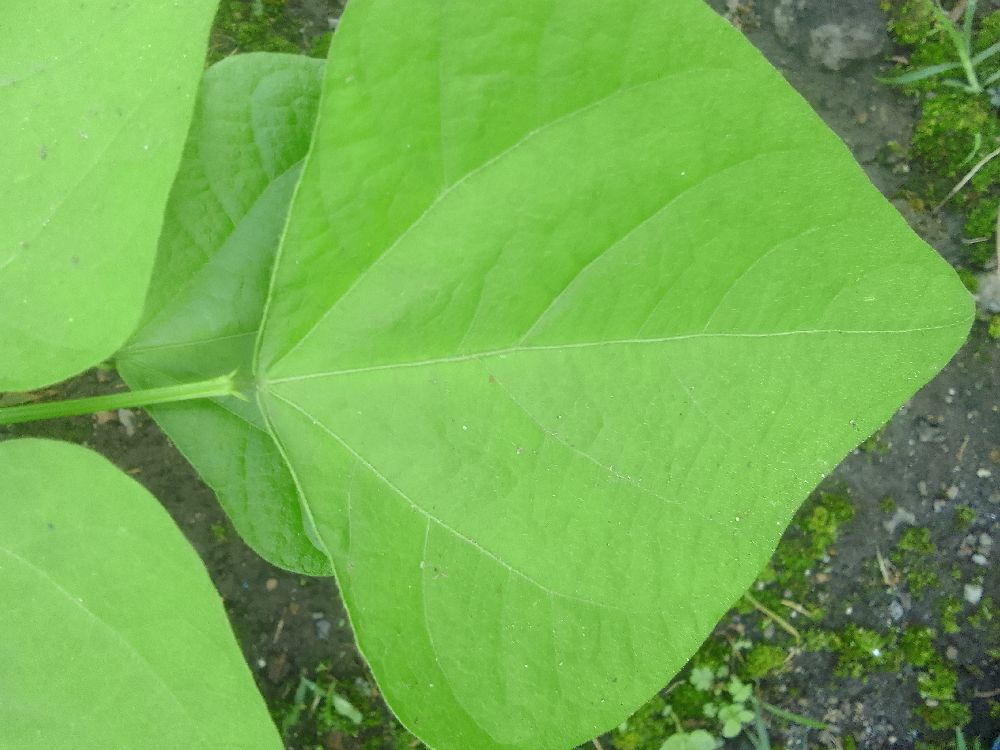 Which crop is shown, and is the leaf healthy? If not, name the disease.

common bean, healthy
